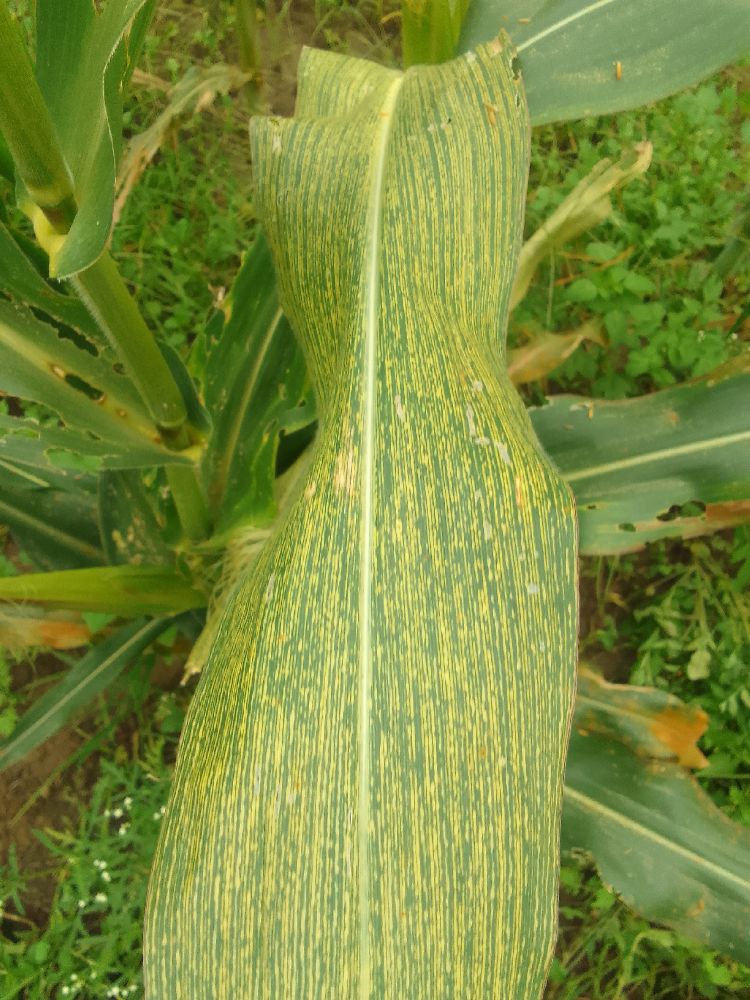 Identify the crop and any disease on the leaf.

maize, maize streak virus
